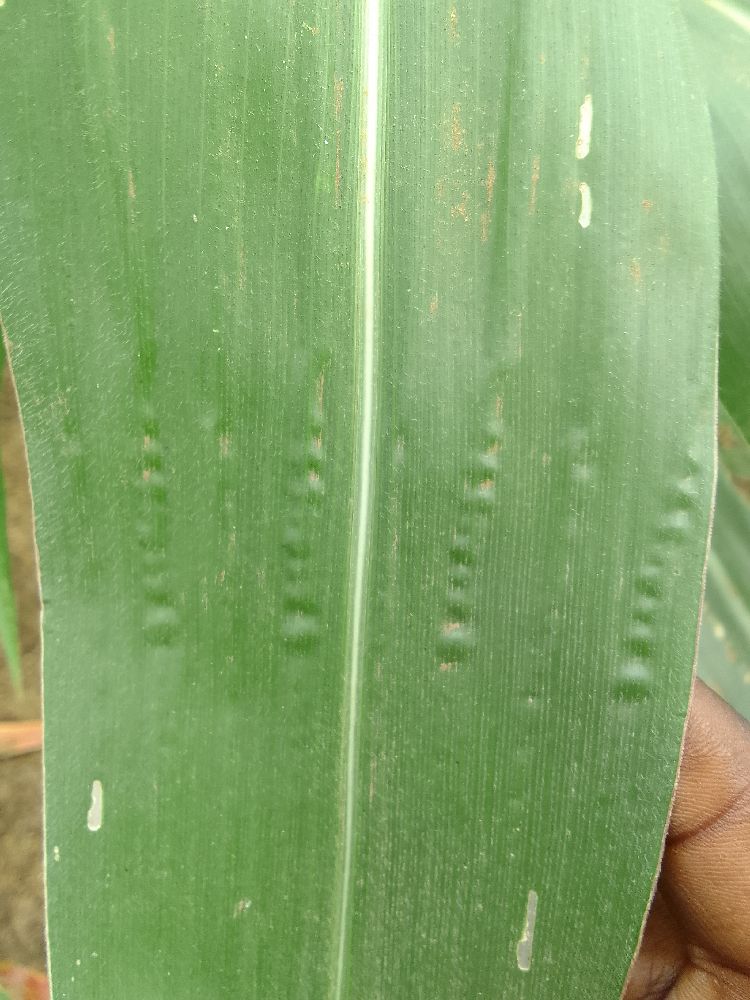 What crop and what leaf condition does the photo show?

maize, healthy
